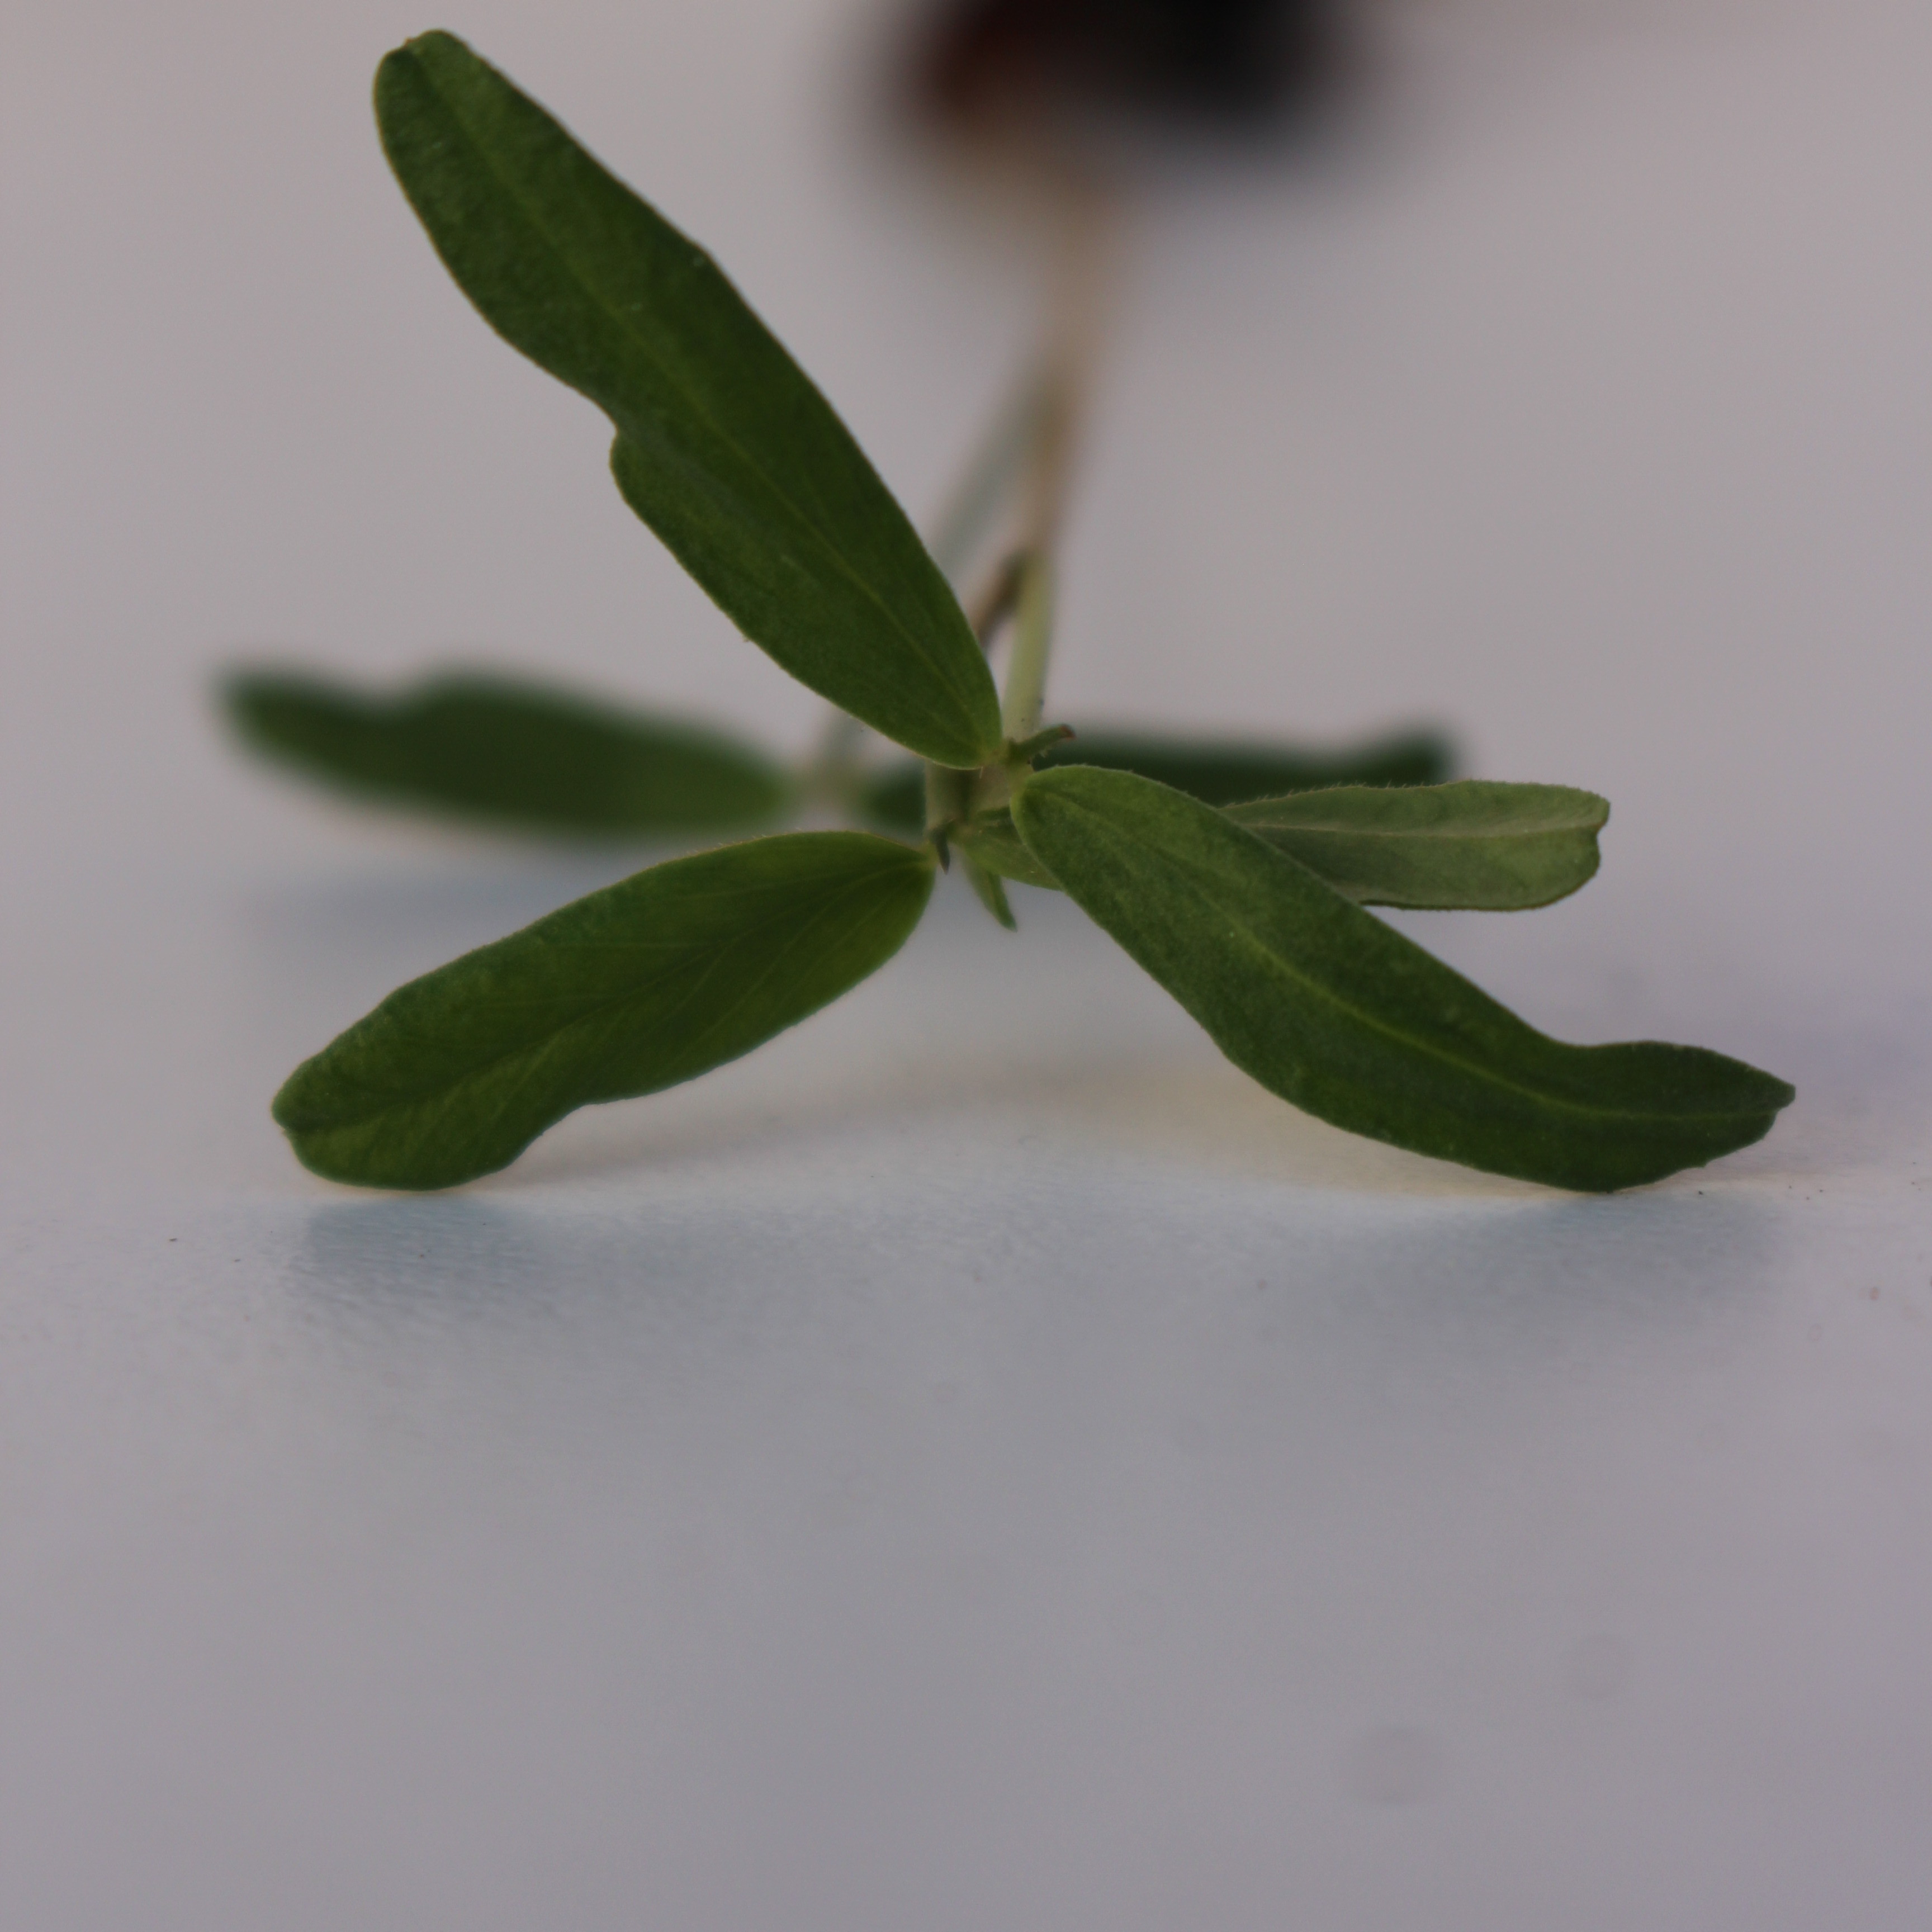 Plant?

Vicia sativa
